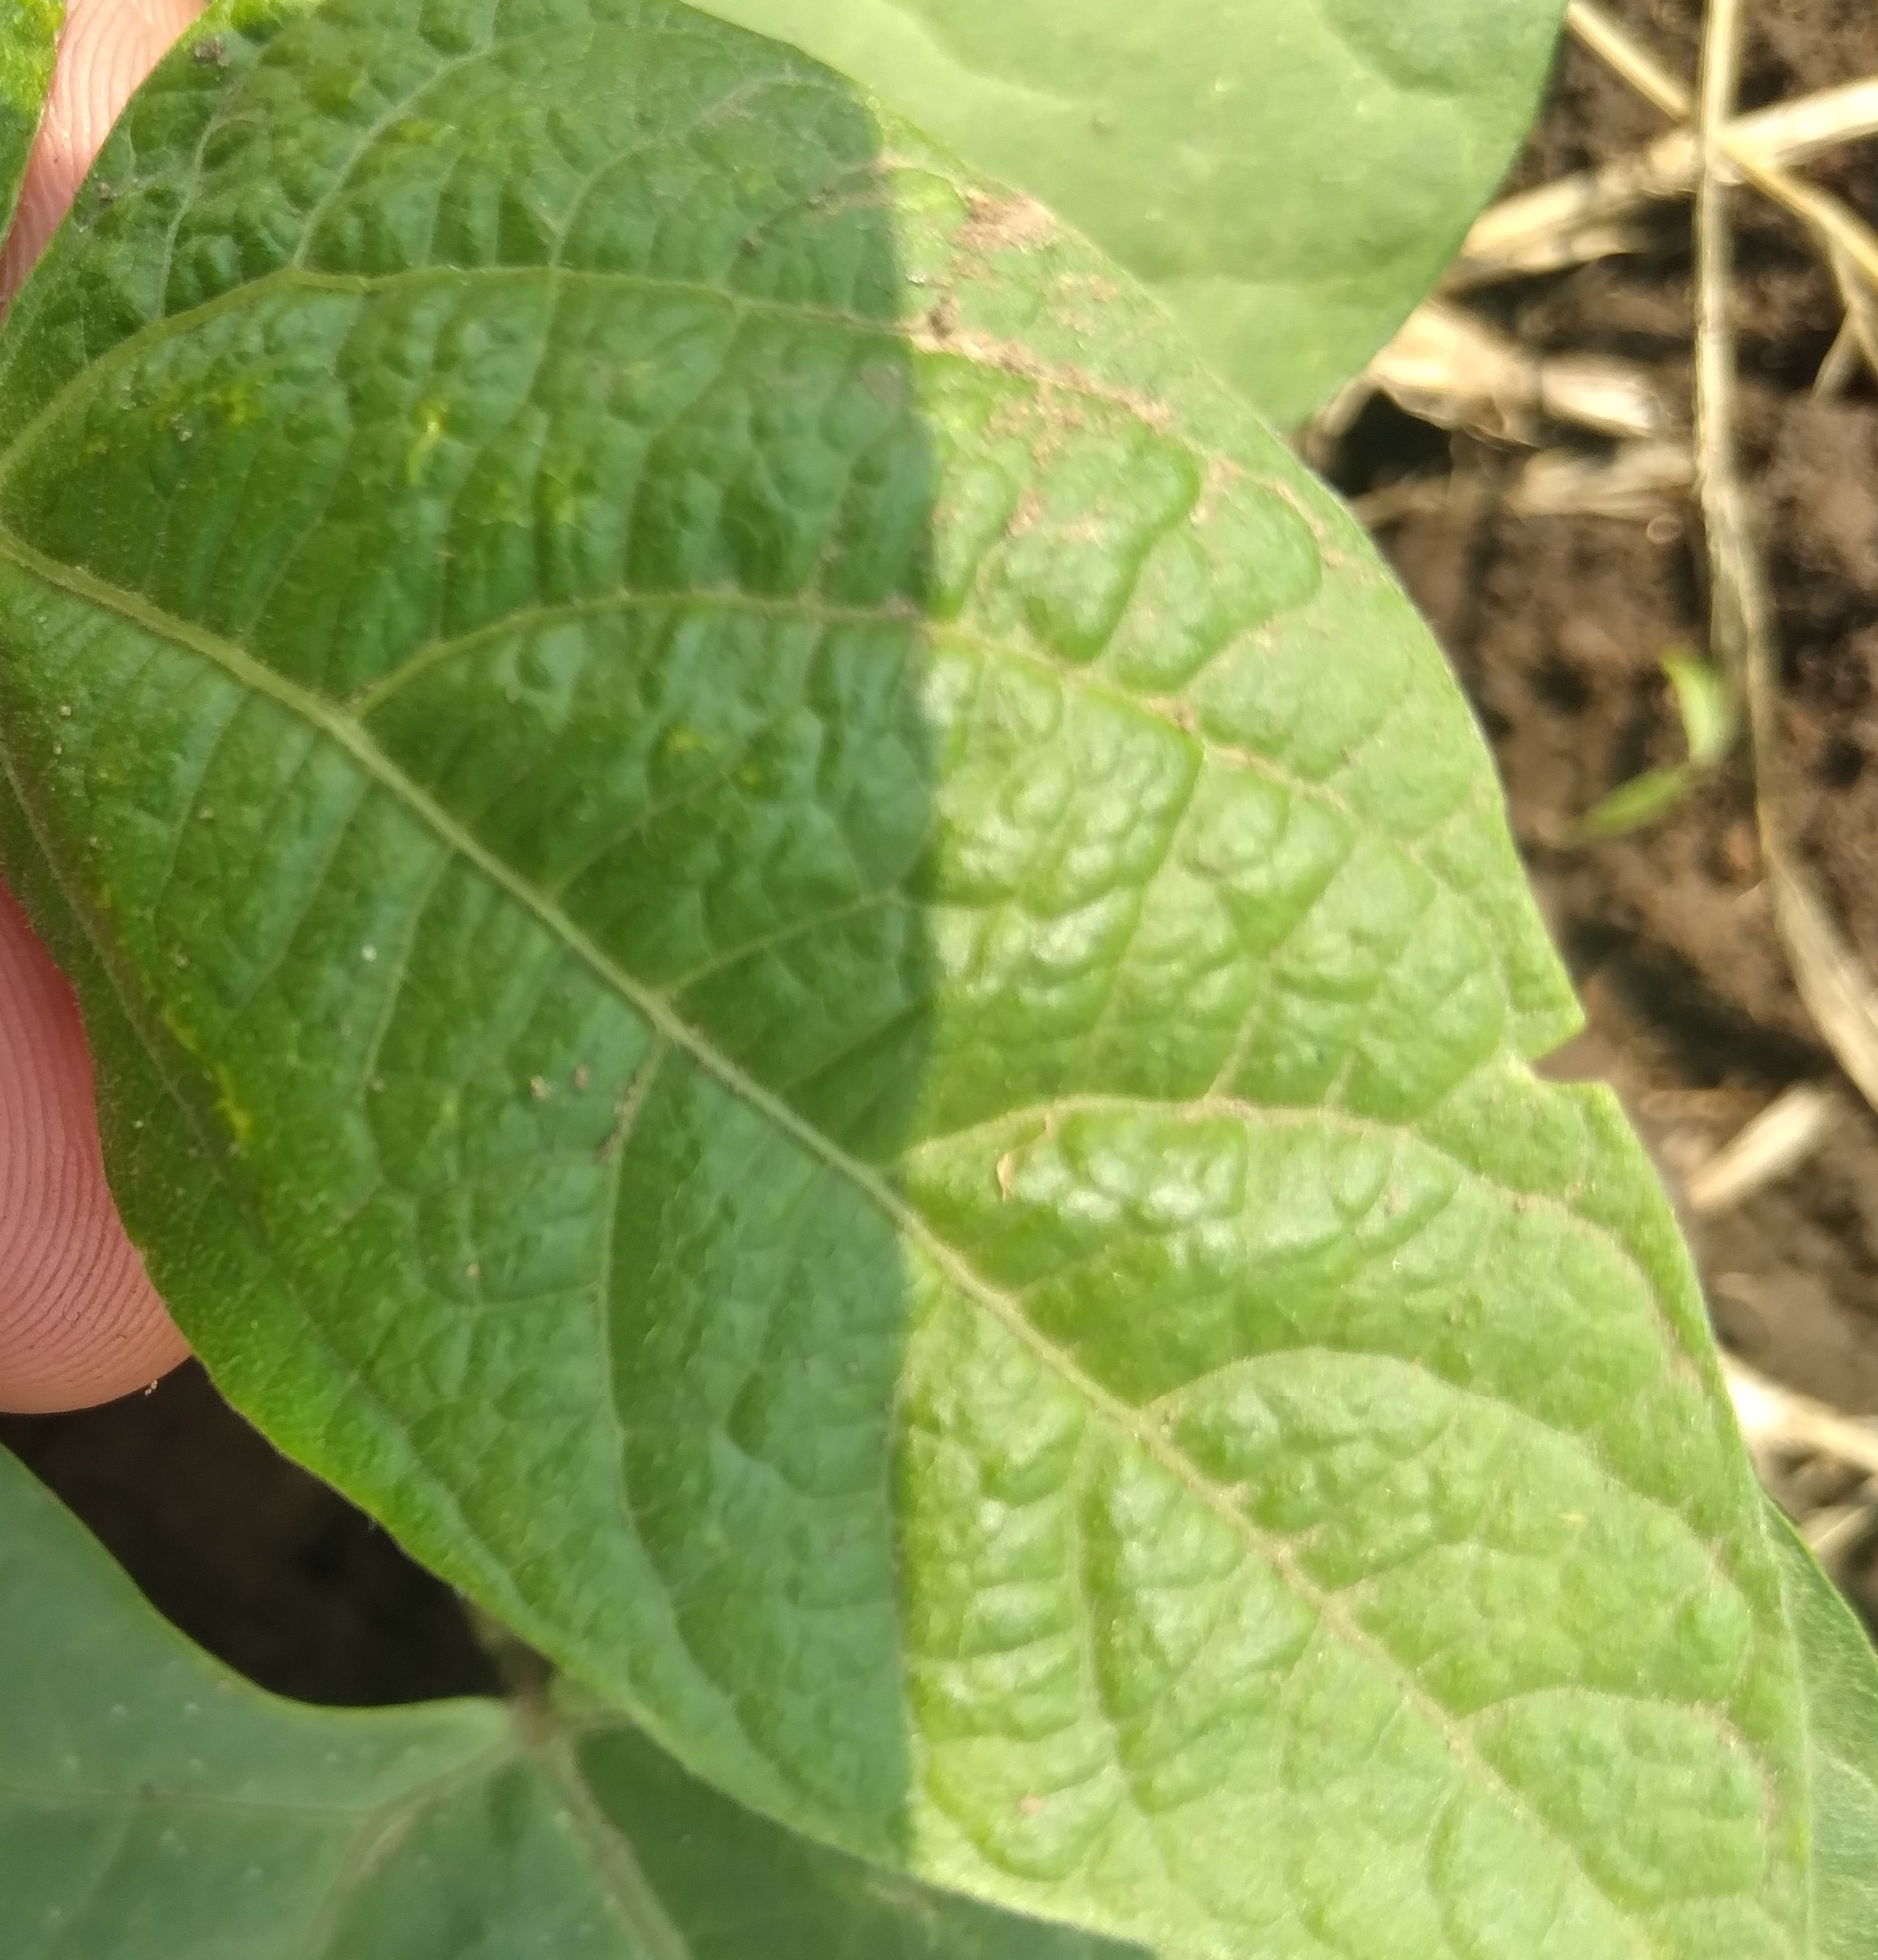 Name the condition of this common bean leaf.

healthy
